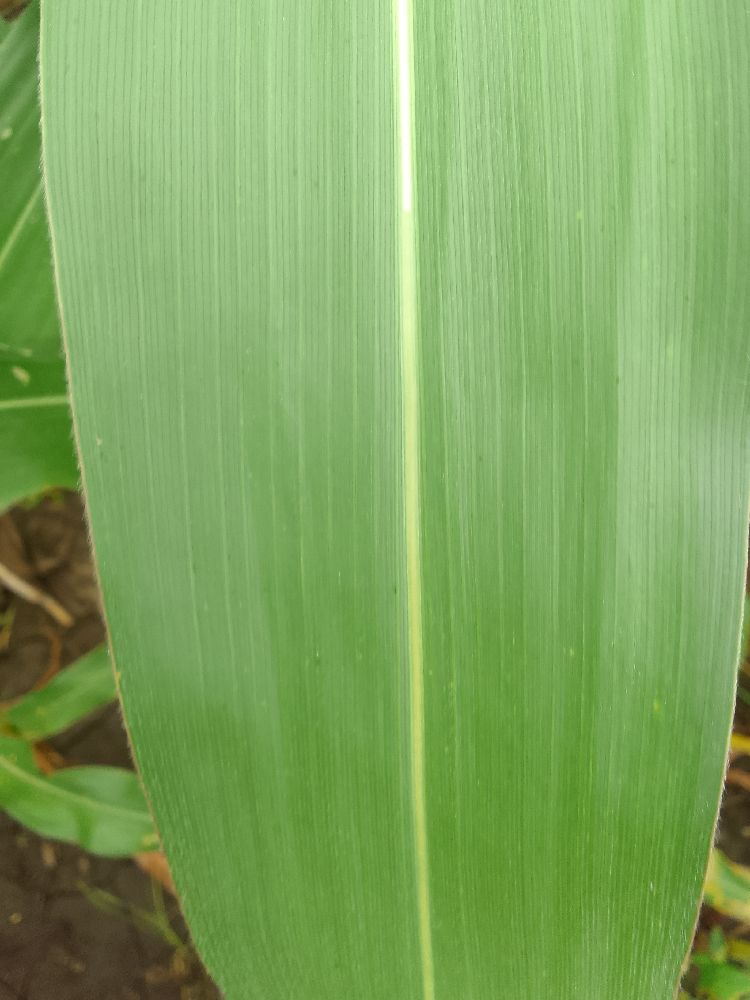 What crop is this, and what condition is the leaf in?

maize, healthy
